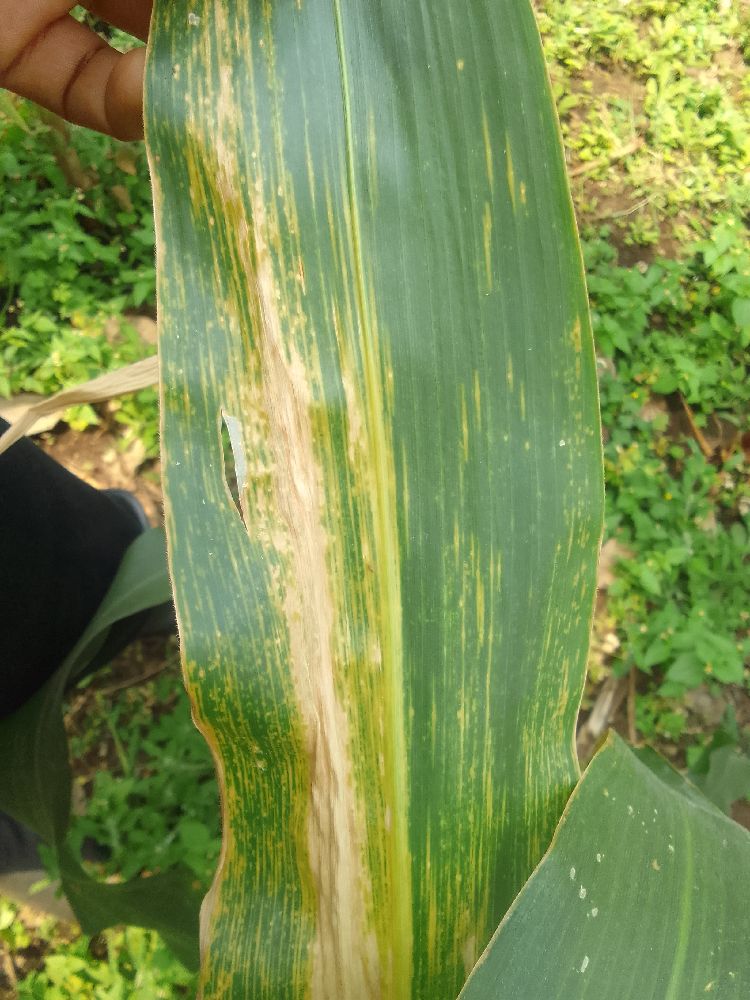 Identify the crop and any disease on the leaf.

maize, maize lethal necrosis
